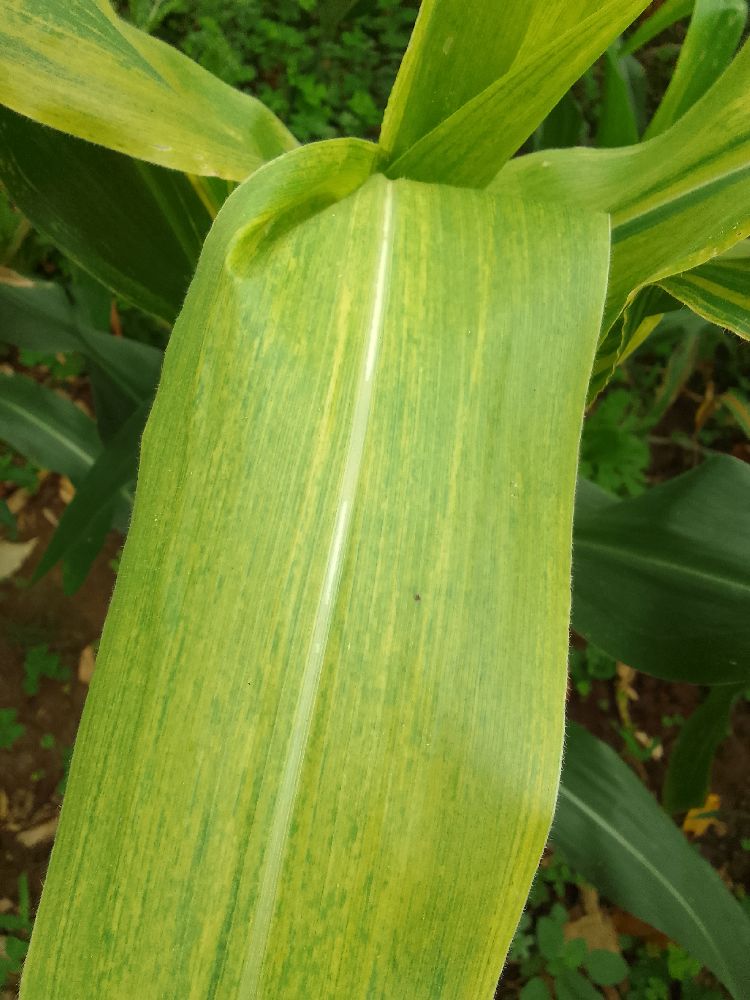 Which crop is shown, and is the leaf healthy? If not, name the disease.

maize, maize lethal necrosis
